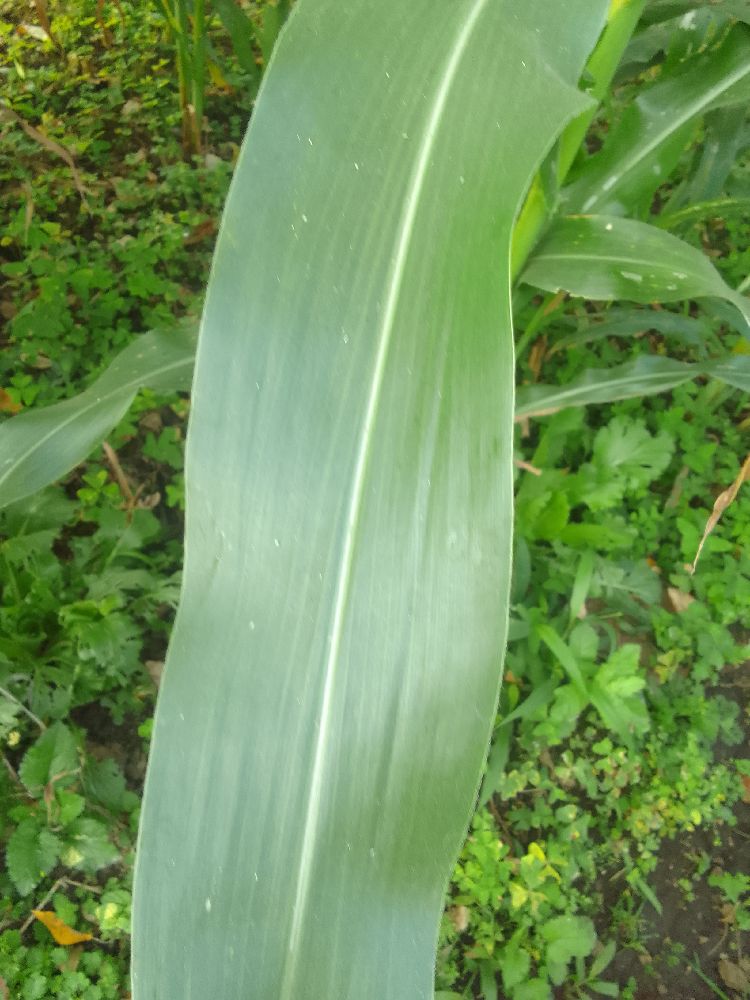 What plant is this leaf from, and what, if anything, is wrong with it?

maize, healthy
